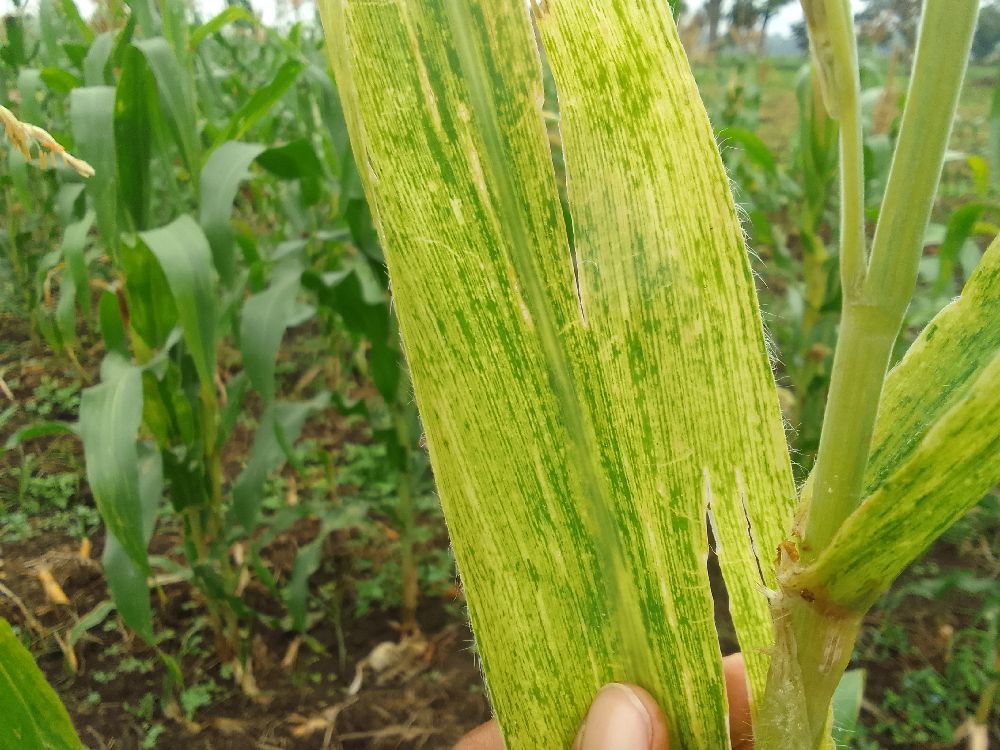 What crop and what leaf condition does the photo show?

maize, maize lethal necrosis
